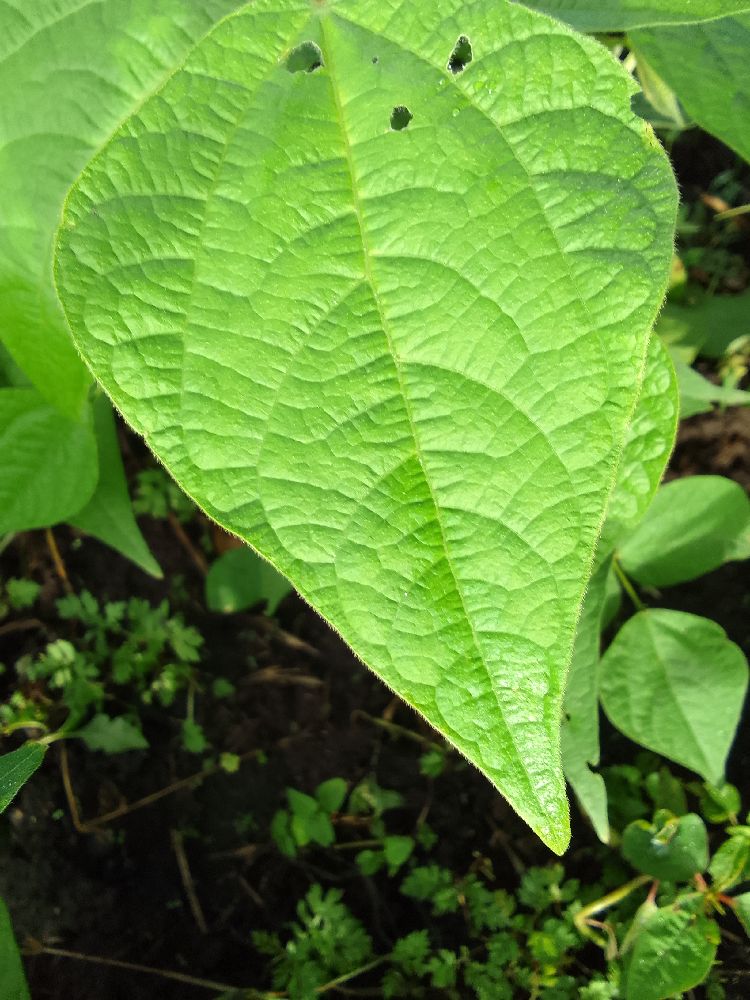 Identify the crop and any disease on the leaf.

common bean, healthy
